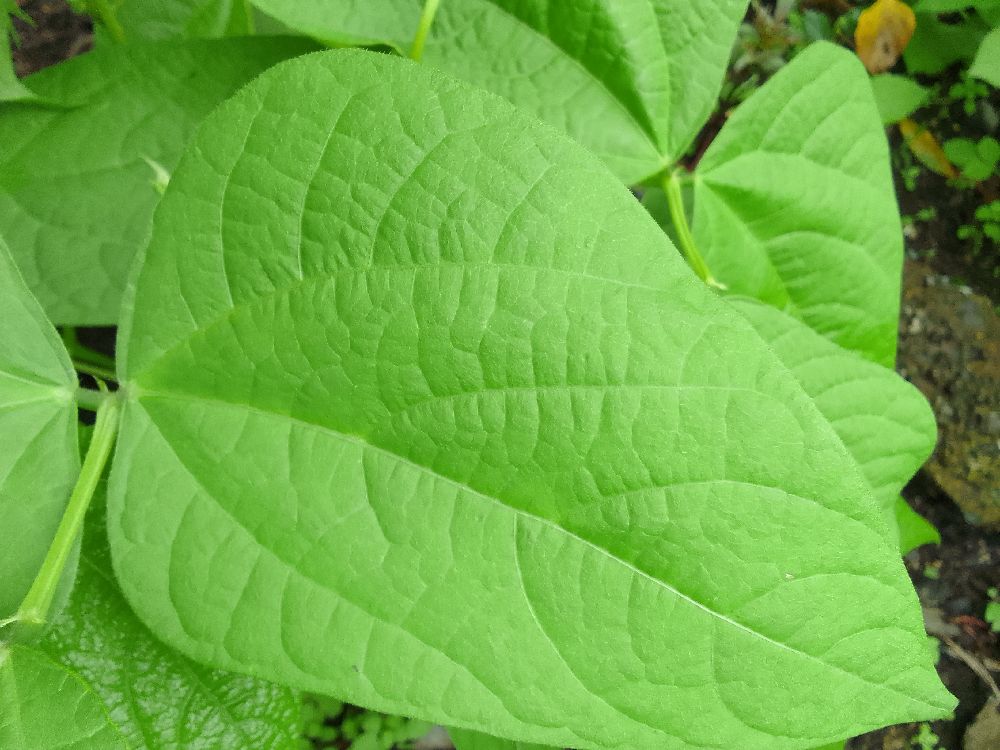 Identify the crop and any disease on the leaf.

common bean, healthy
